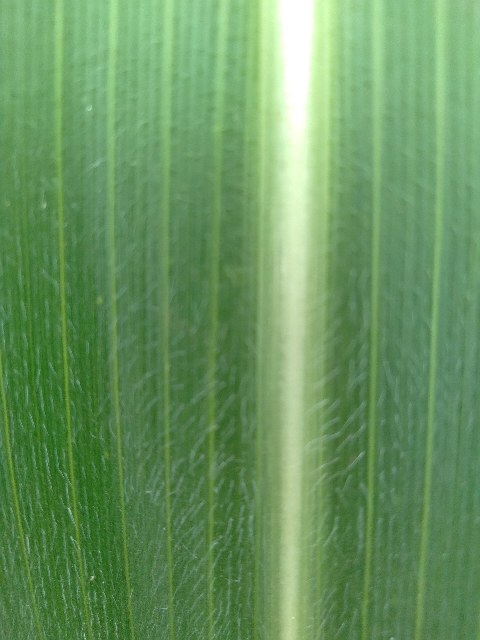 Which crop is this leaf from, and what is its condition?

maize, healthy
